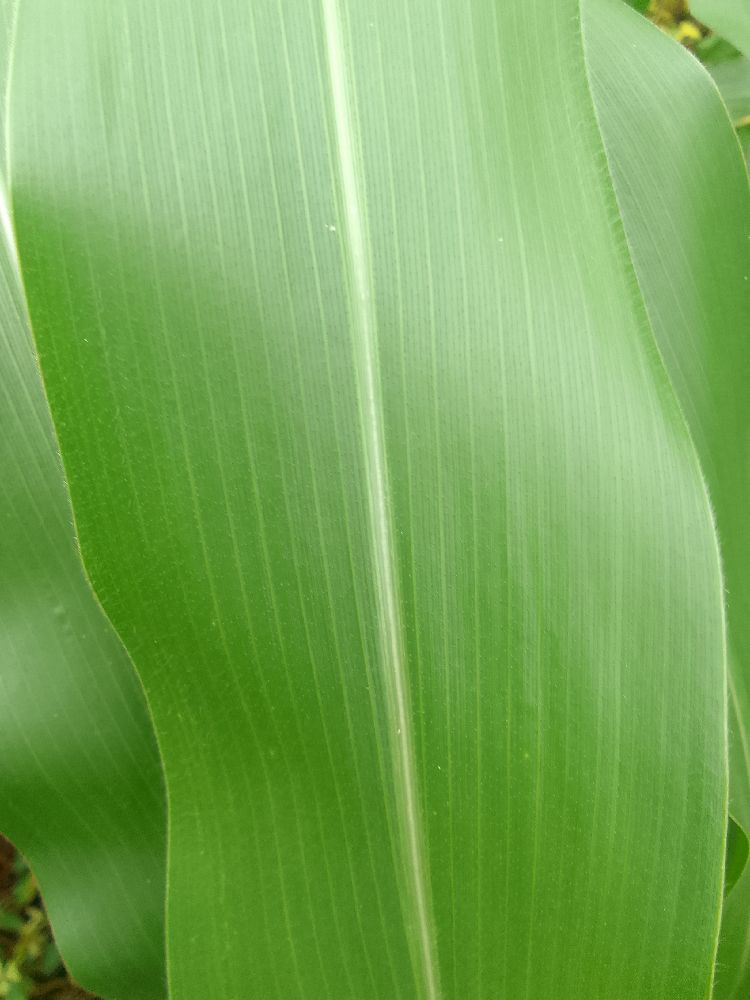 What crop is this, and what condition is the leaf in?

maize, healthy
